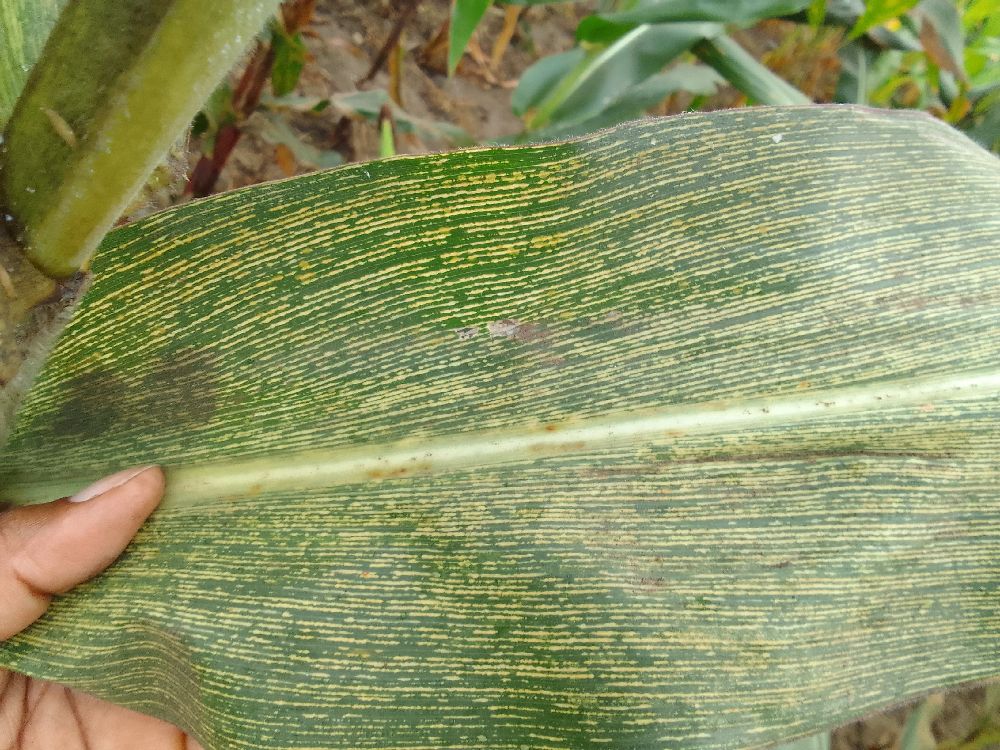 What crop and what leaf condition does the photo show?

maize, maize streak virus
